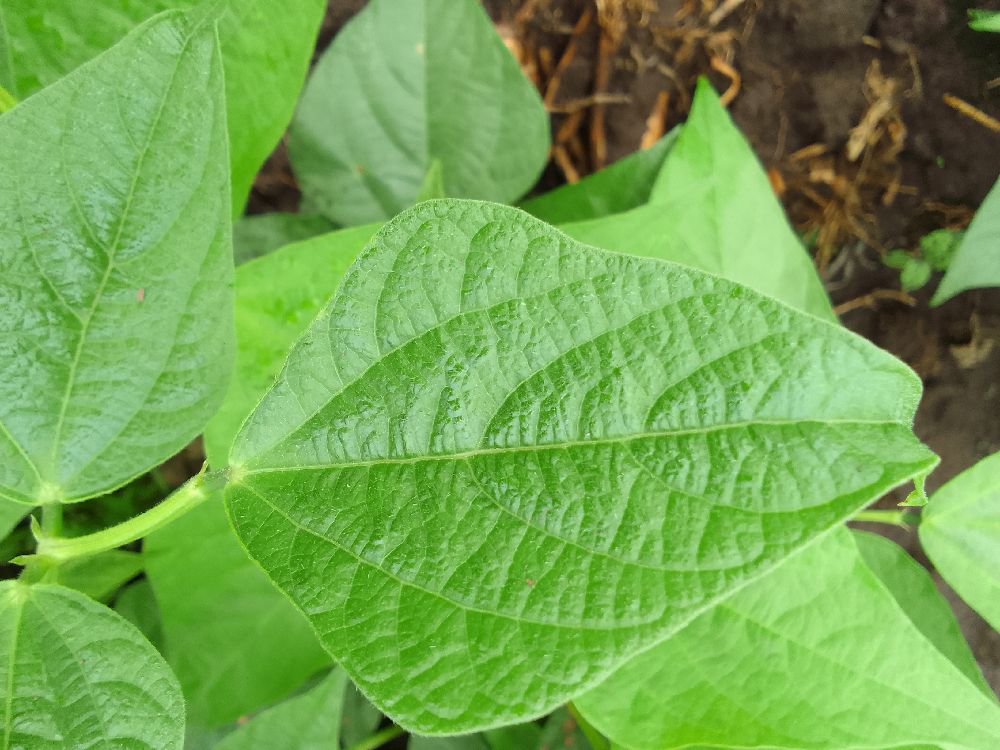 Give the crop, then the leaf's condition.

common bean, healthy
